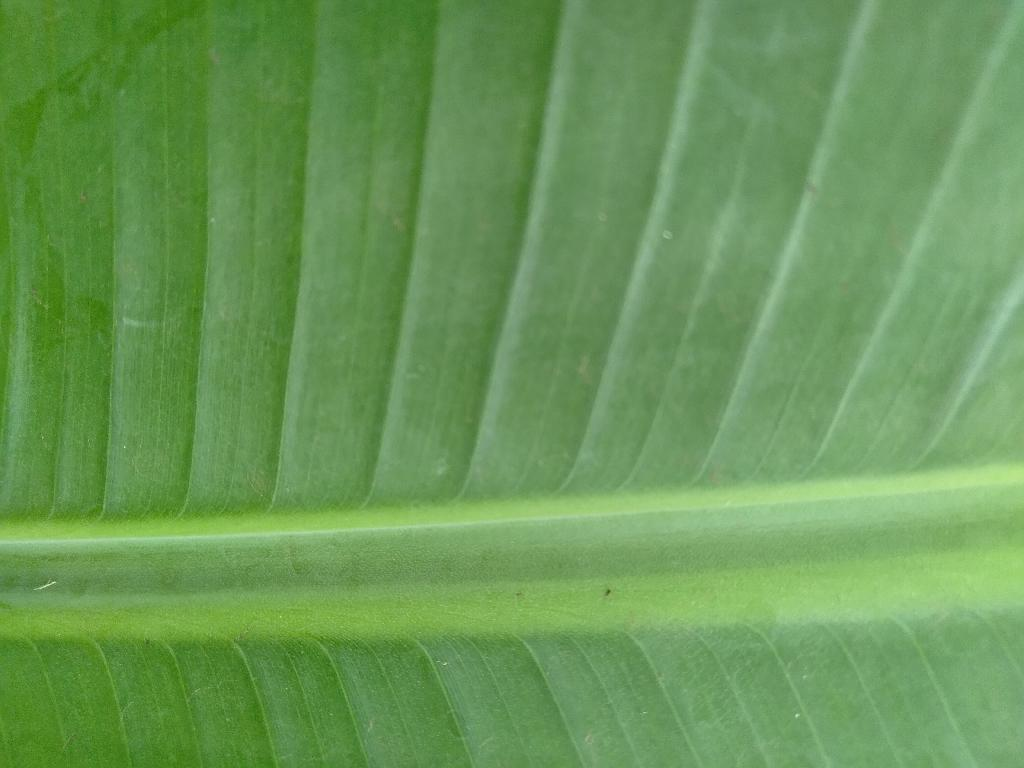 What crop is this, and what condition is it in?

banana, healthy
